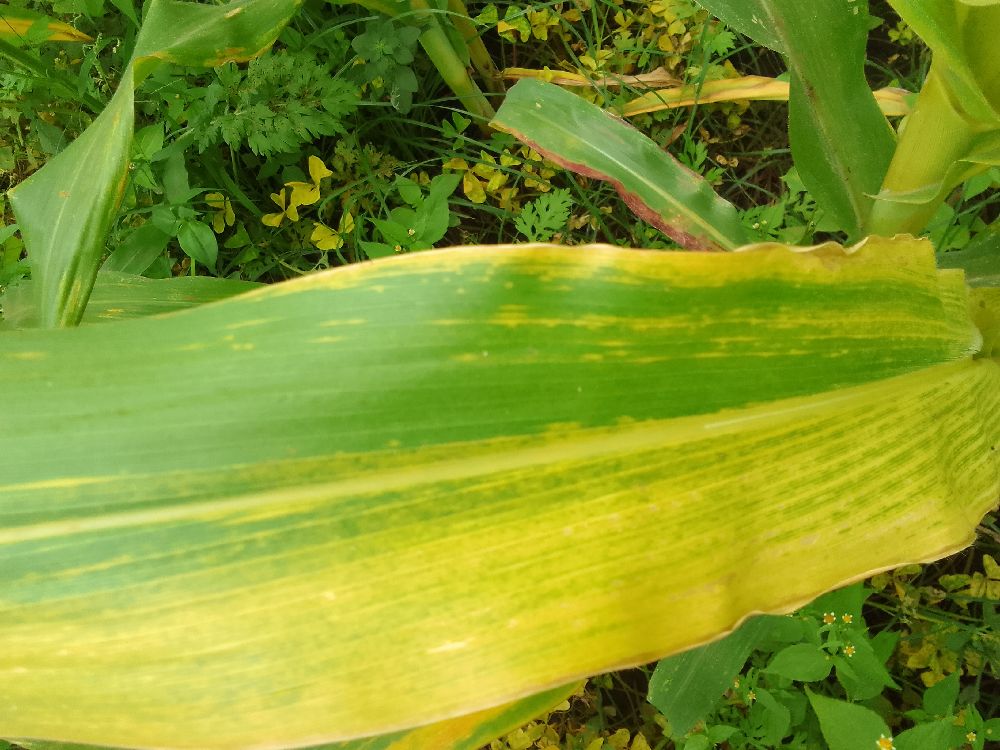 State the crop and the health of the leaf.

maize, maize lethal necrosis
